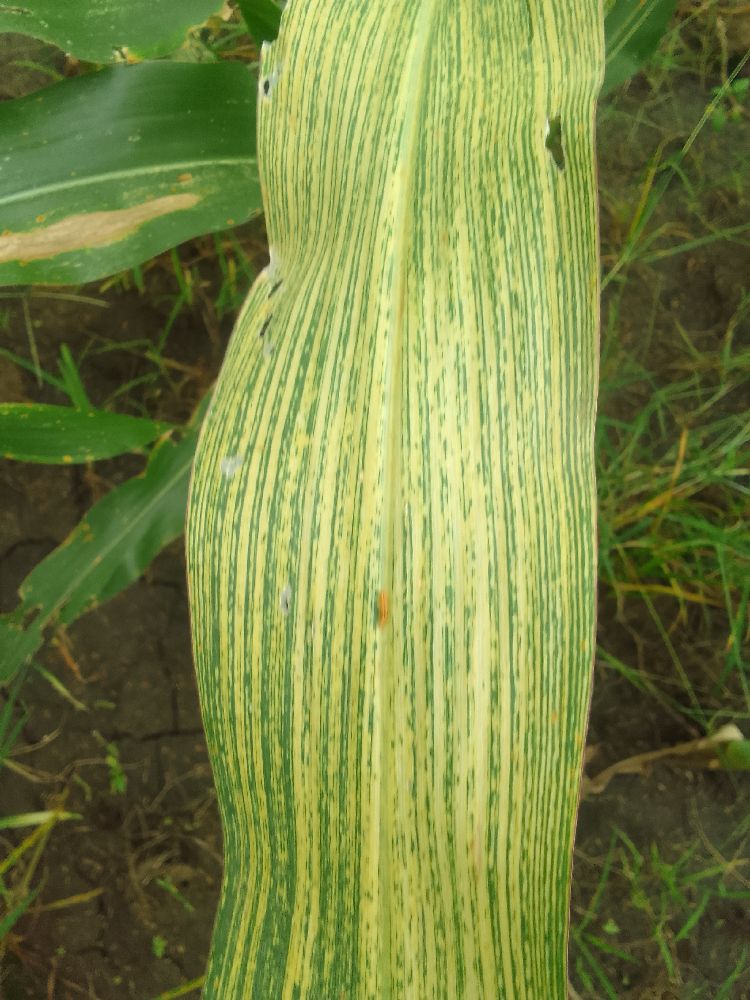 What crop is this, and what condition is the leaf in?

maize, maize streak virus
